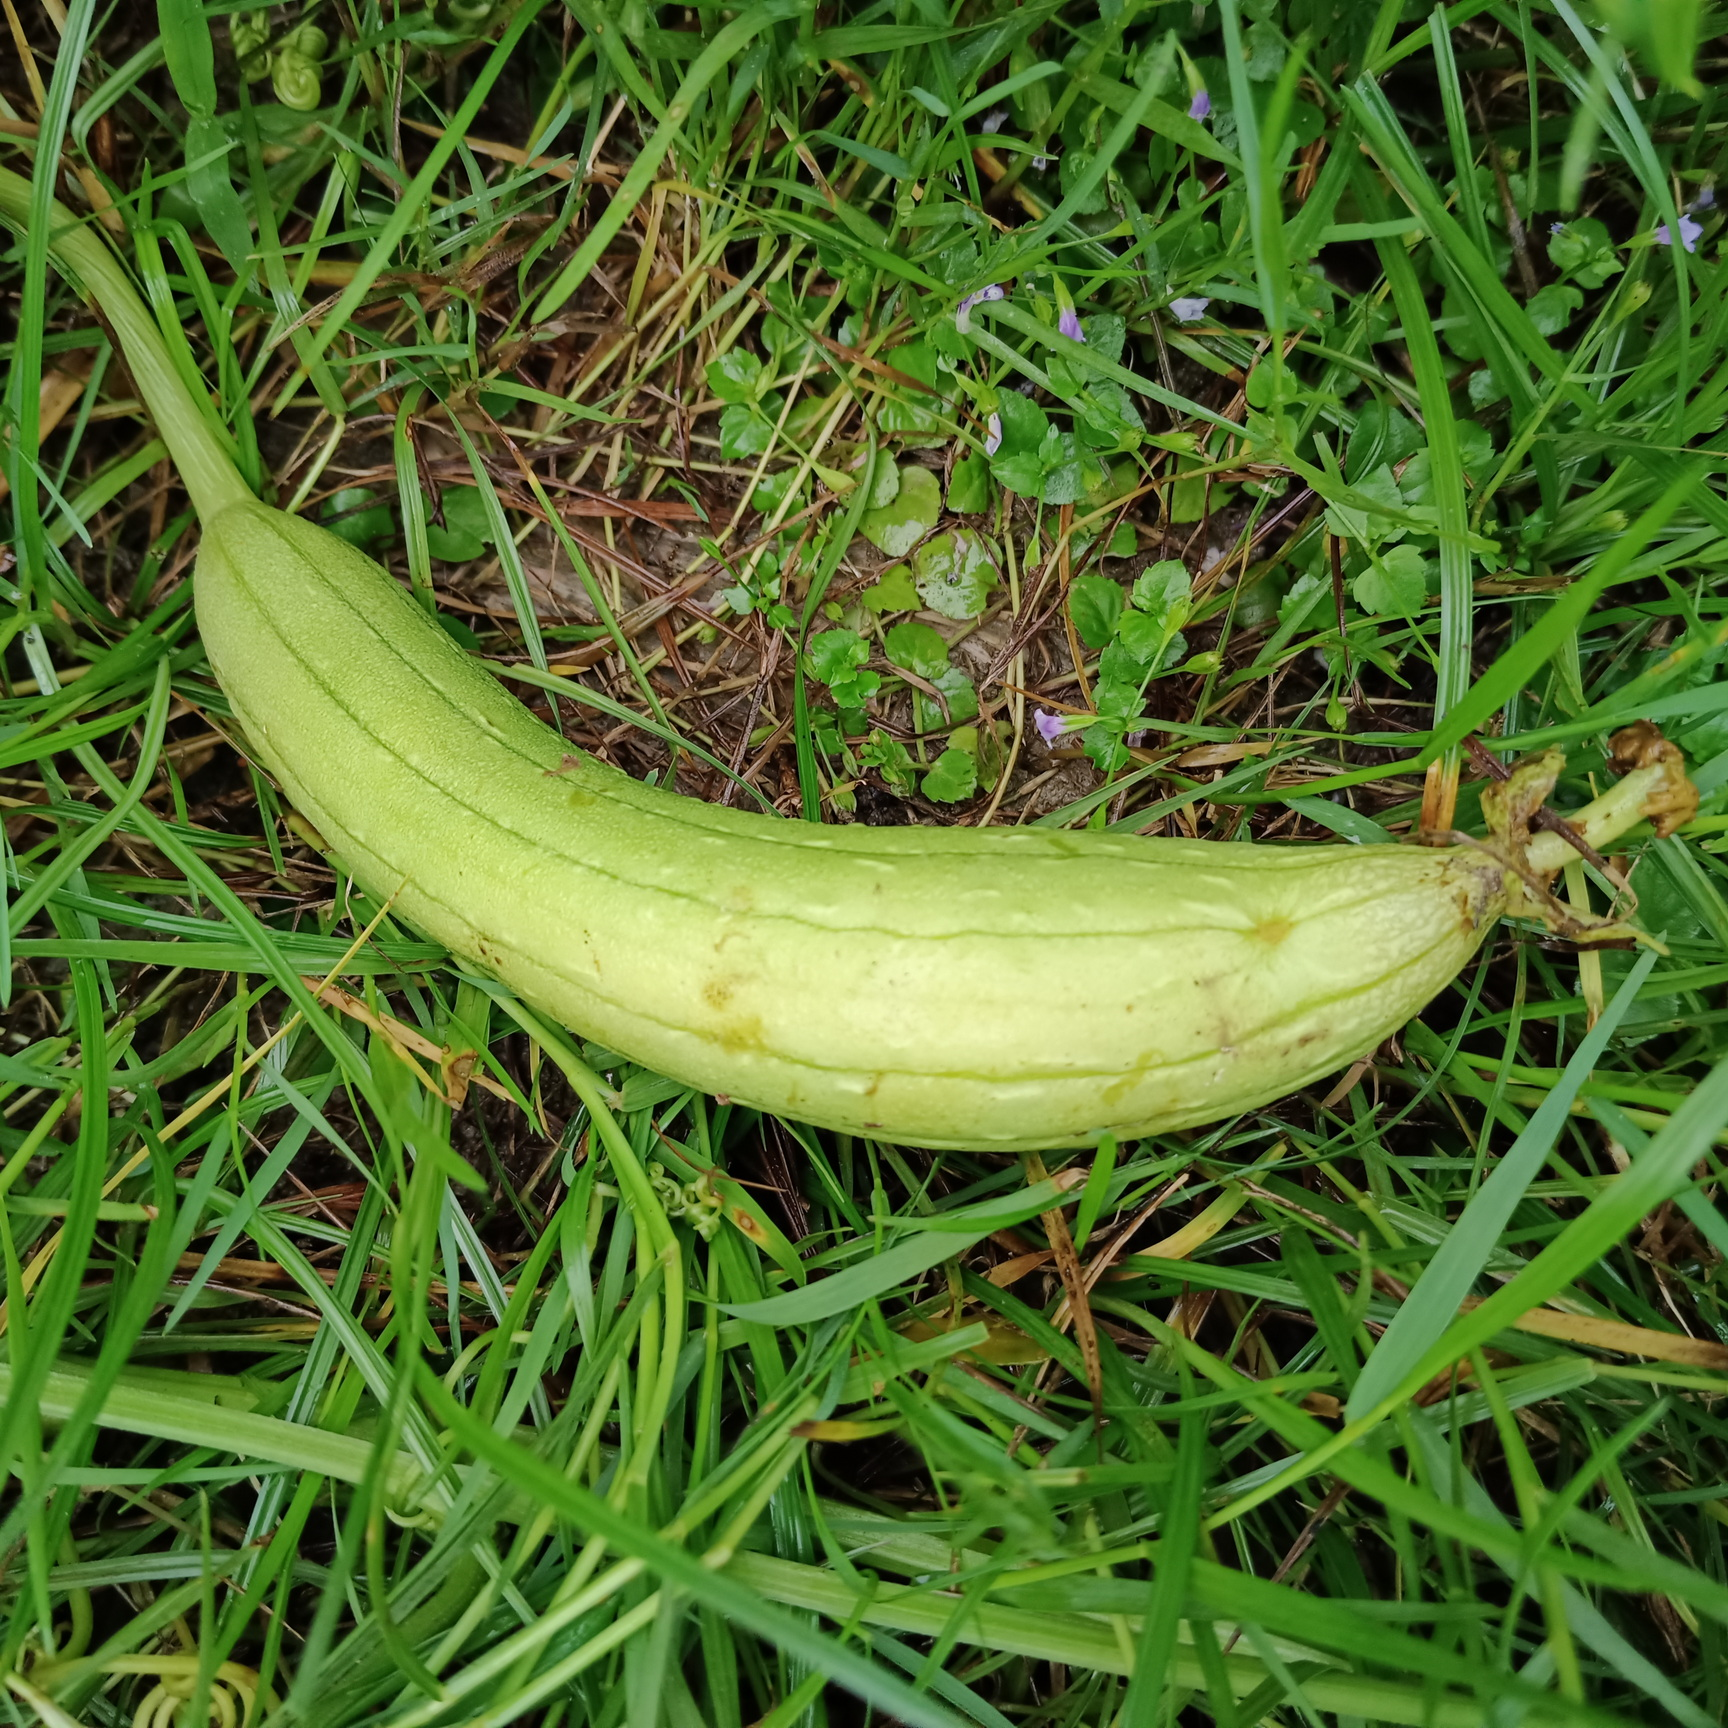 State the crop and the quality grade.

luffa, fresh
